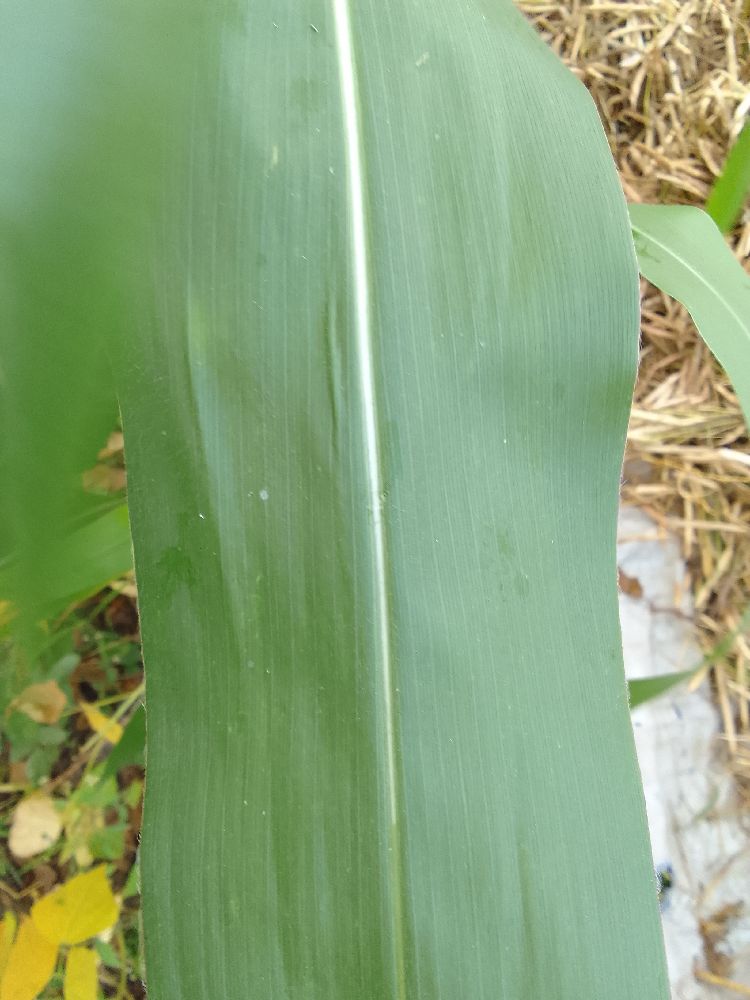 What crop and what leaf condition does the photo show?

maize, healthy
